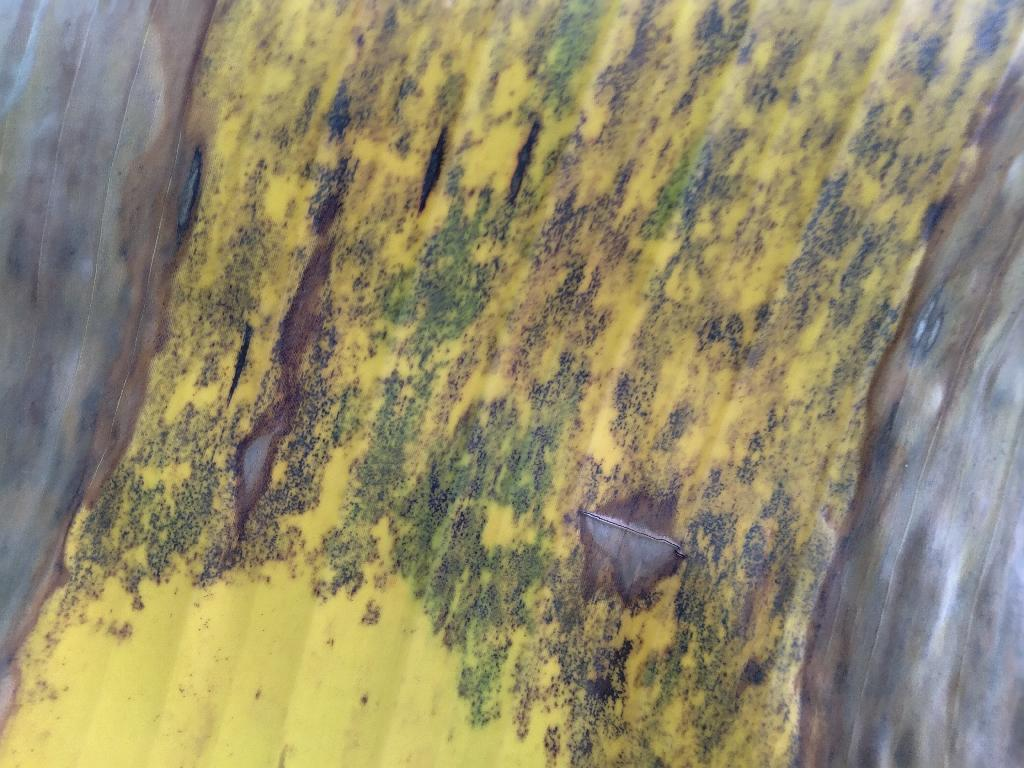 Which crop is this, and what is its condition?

banana, black sigatoka
